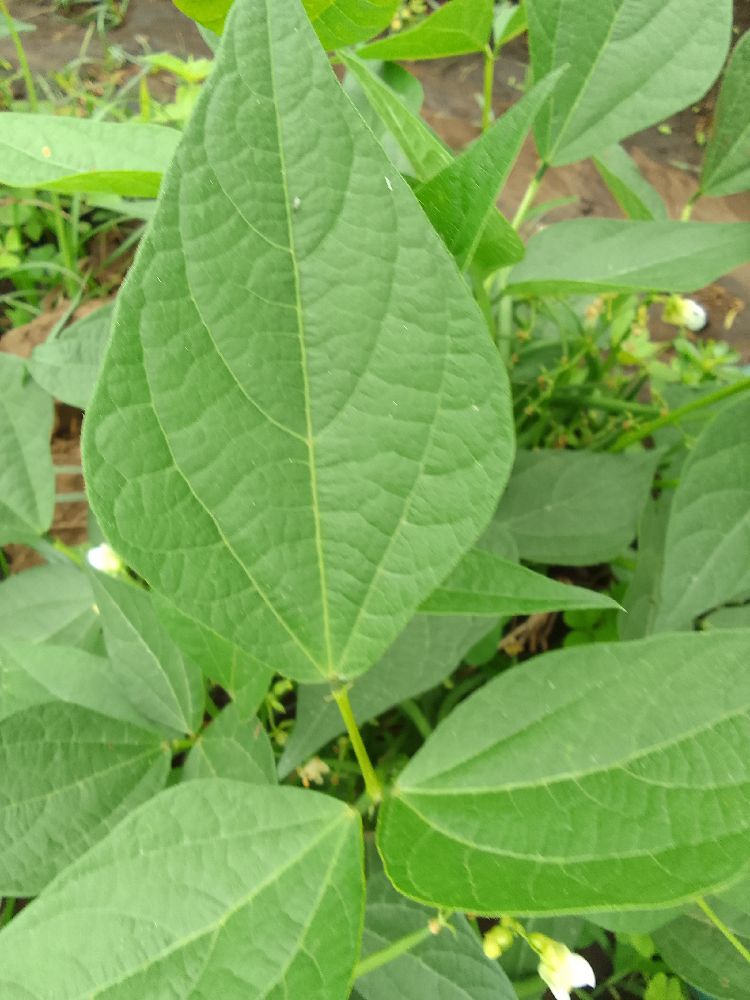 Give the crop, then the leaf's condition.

common bean, healthy
